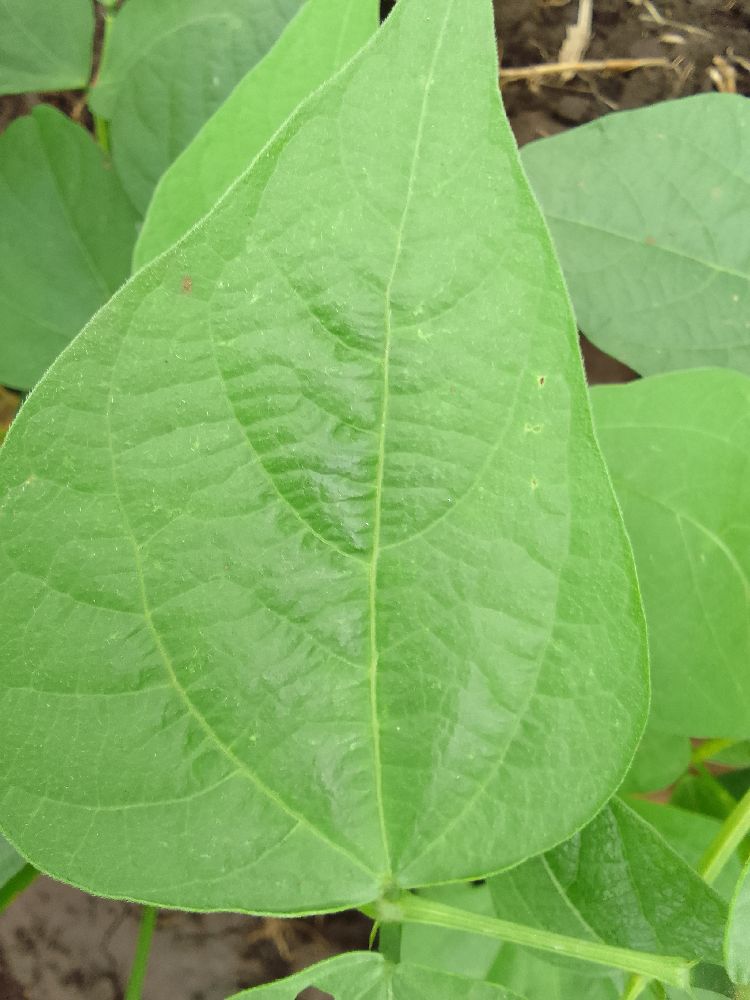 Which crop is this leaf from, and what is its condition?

common bean, healthy
